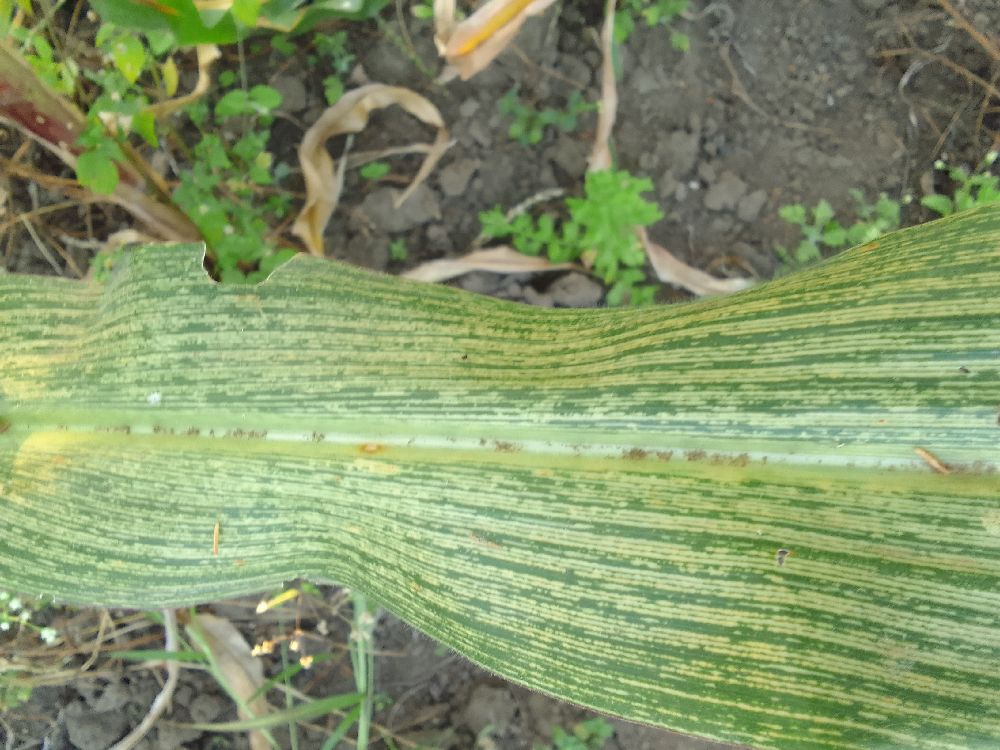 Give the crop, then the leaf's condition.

maize, maize streak virus
